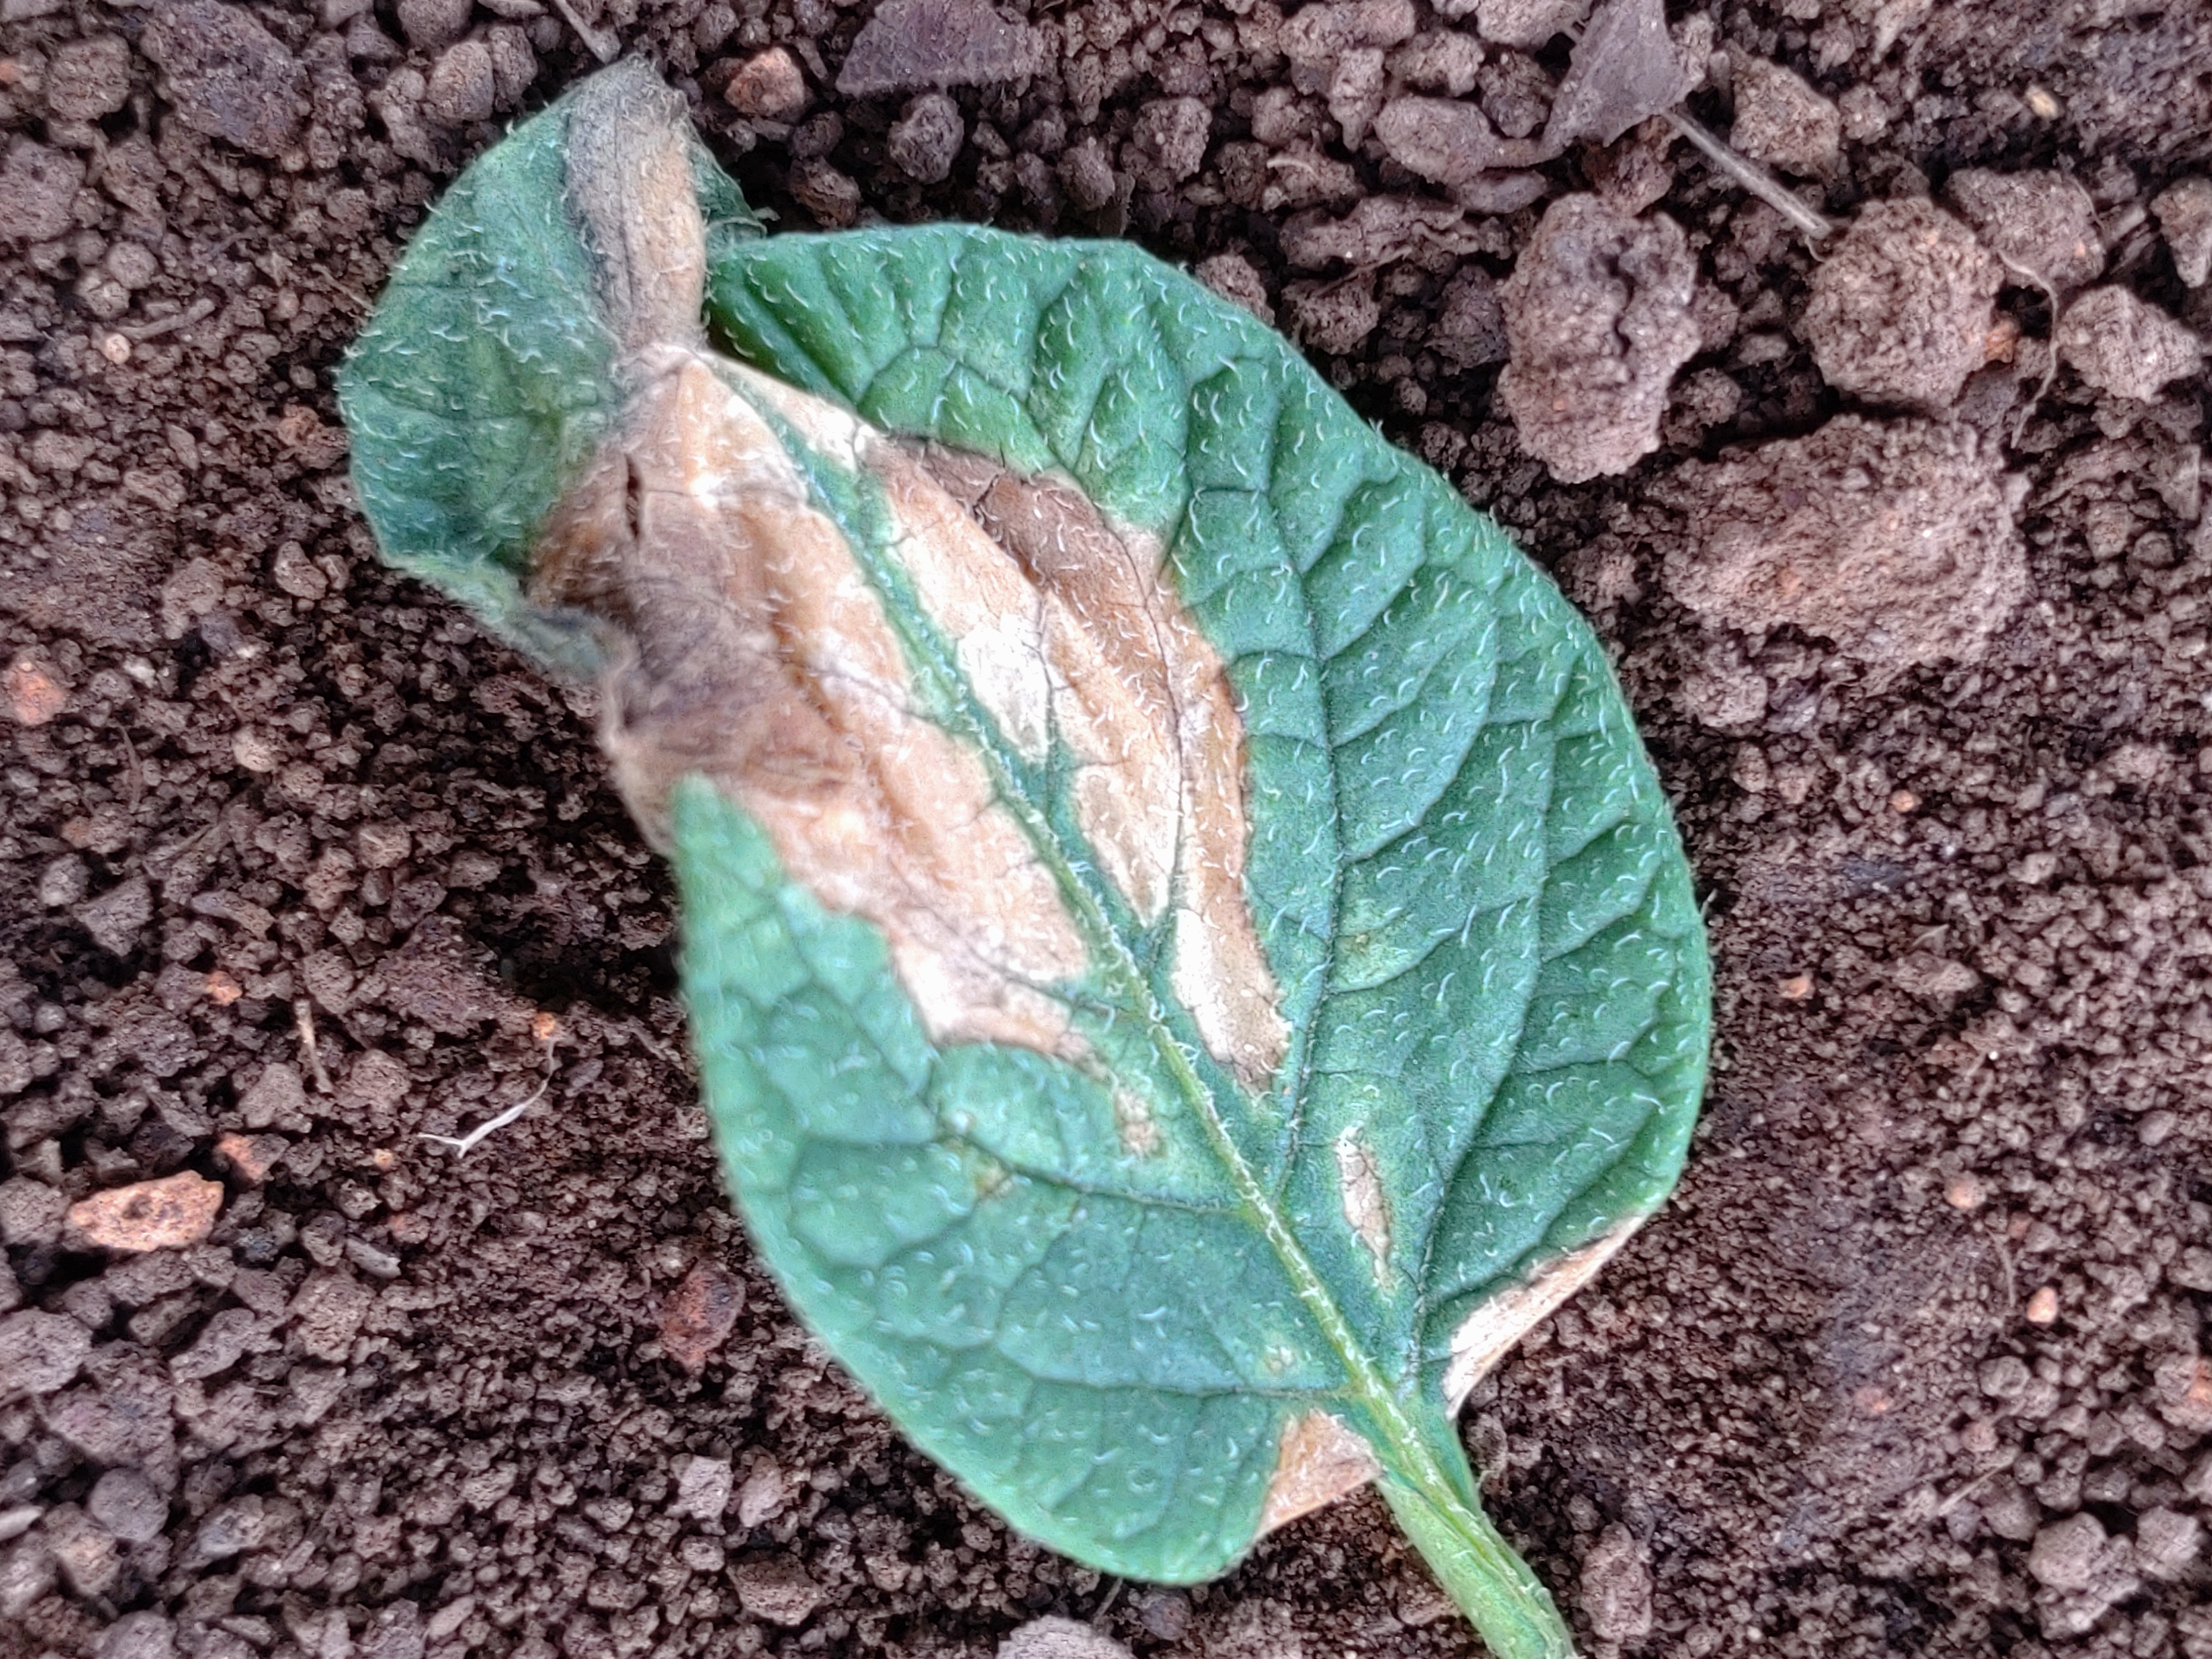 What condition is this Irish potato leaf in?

early blight
